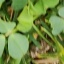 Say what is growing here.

unstructured weed
